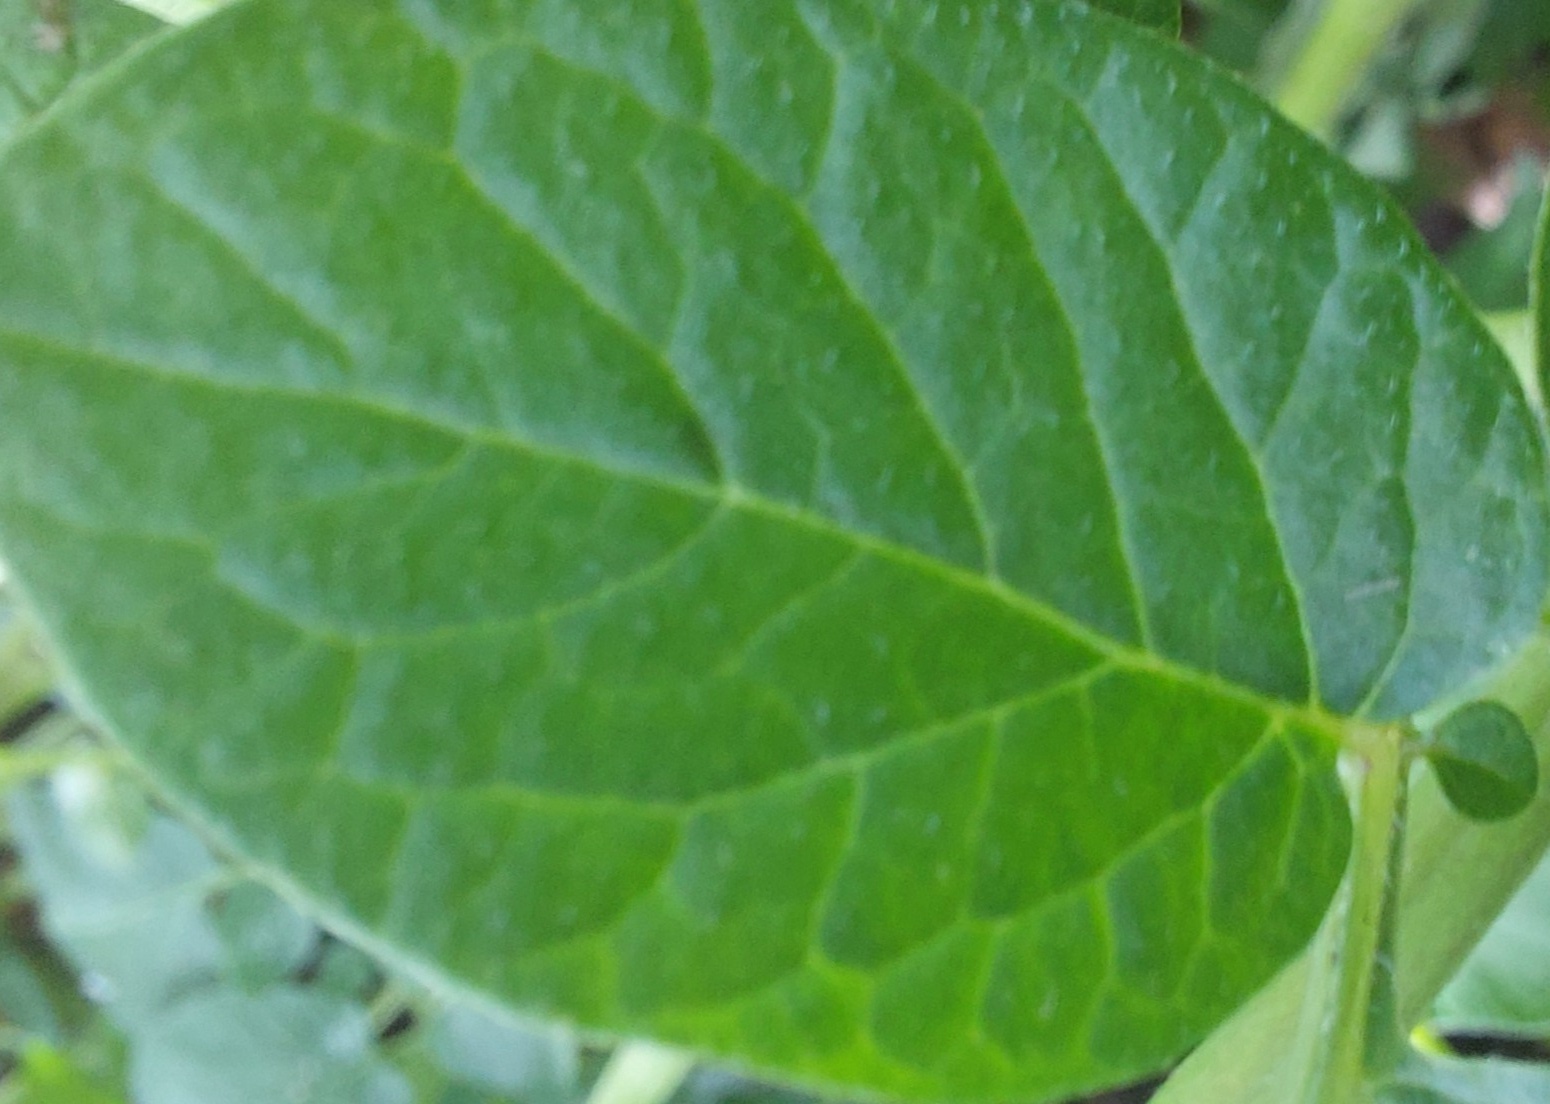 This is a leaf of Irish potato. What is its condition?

healthy
